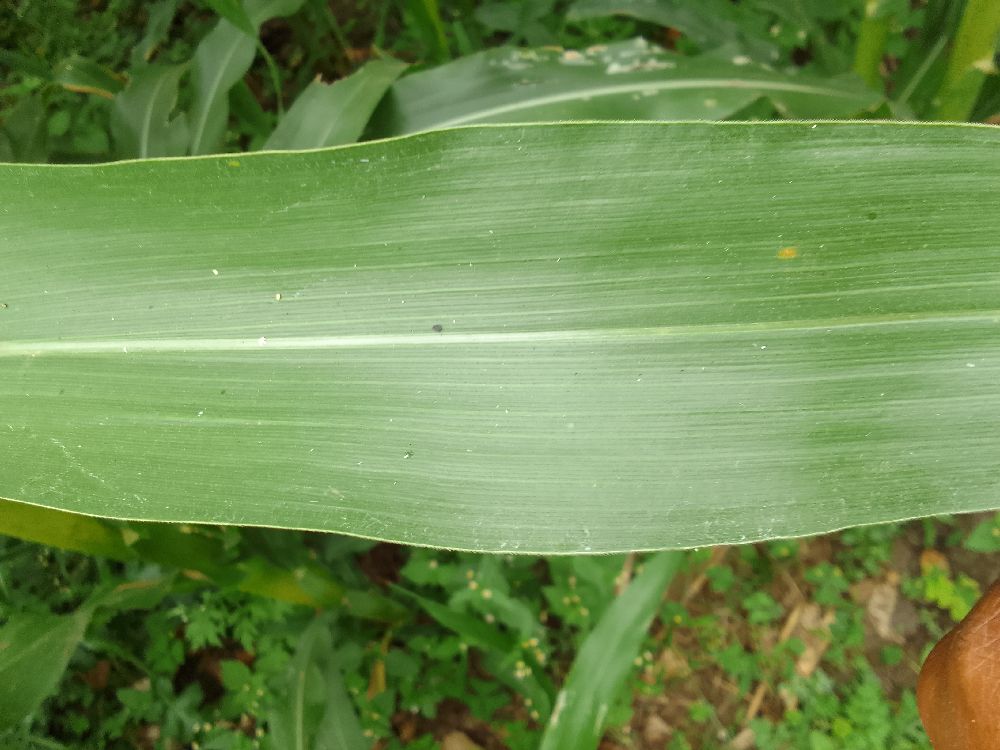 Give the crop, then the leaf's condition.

maize, healthy
